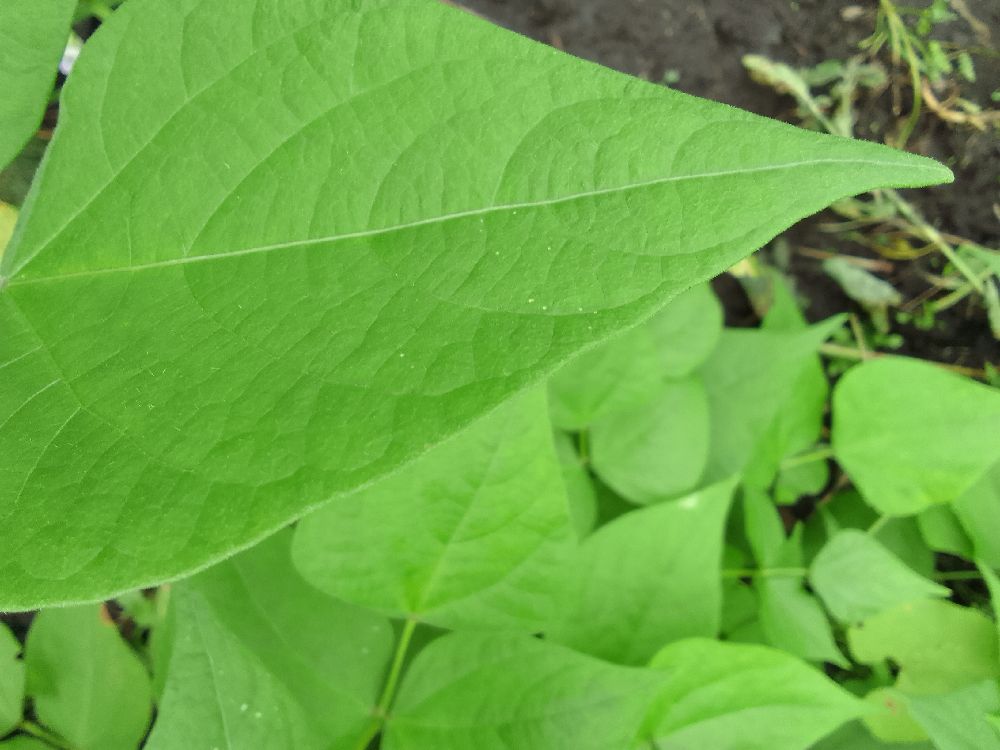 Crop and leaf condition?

common bean, healthy
